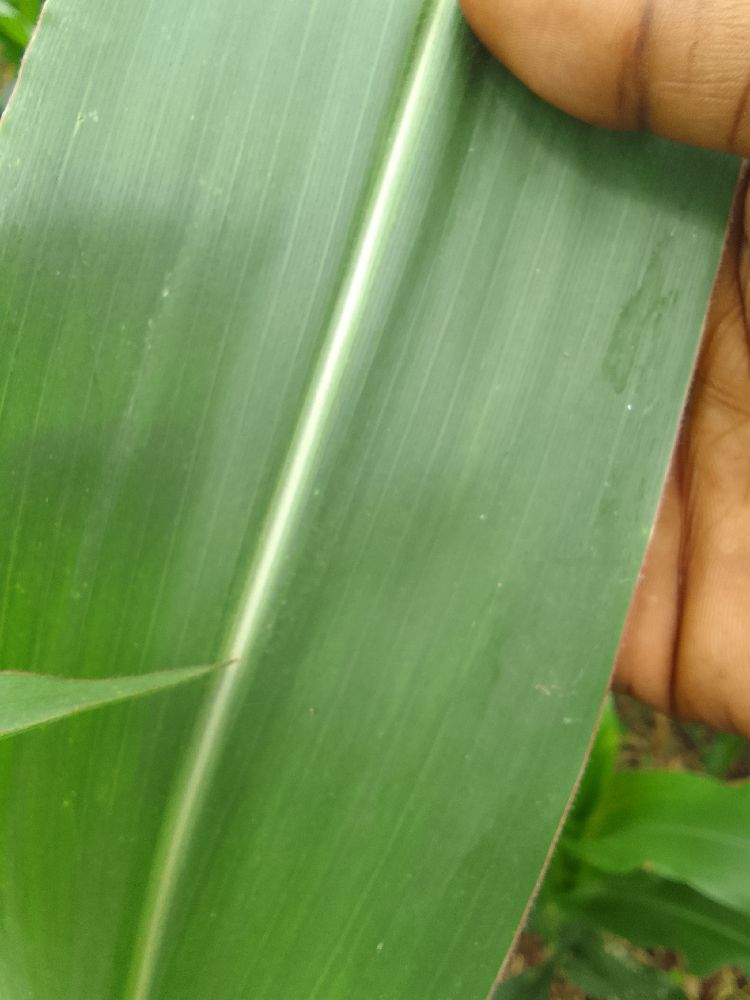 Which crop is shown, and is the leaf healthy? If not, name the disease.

maize, healthy
